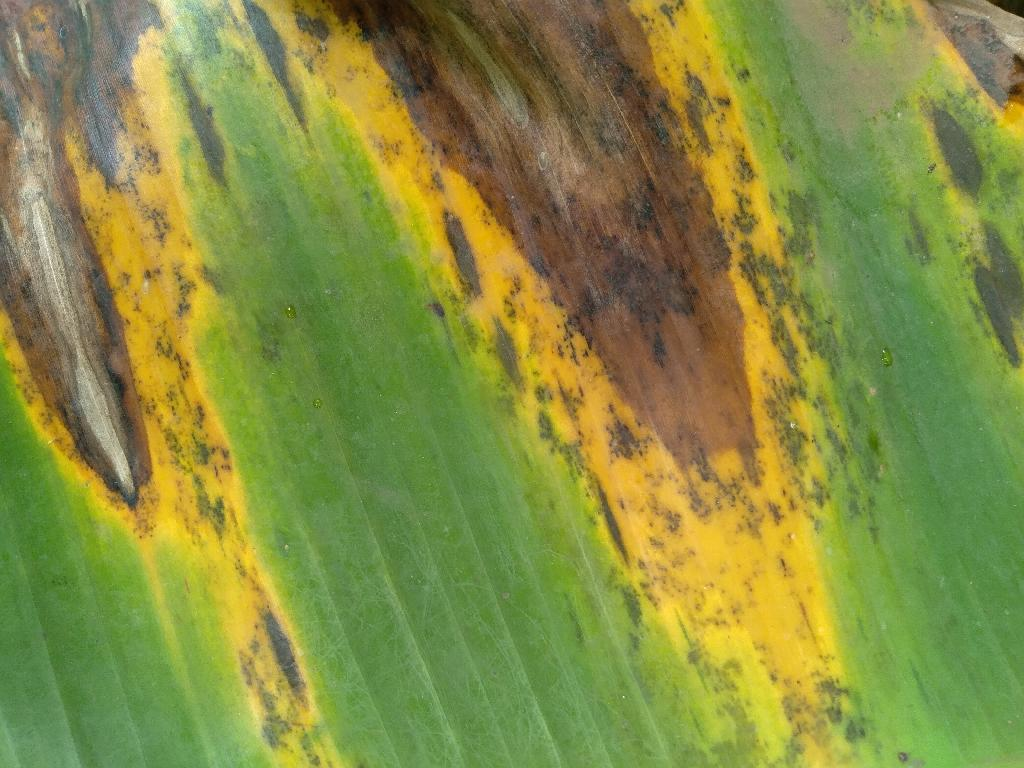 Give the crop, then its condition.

banana, black sigatoka
